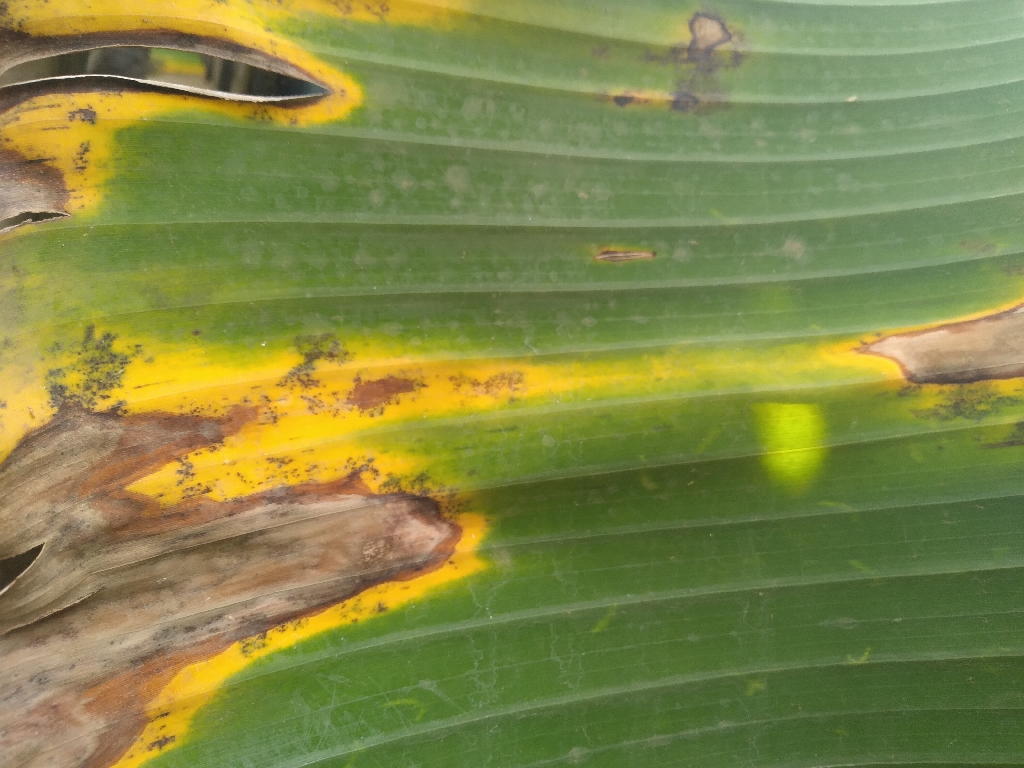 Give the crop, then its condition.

banana, black sigatoka
